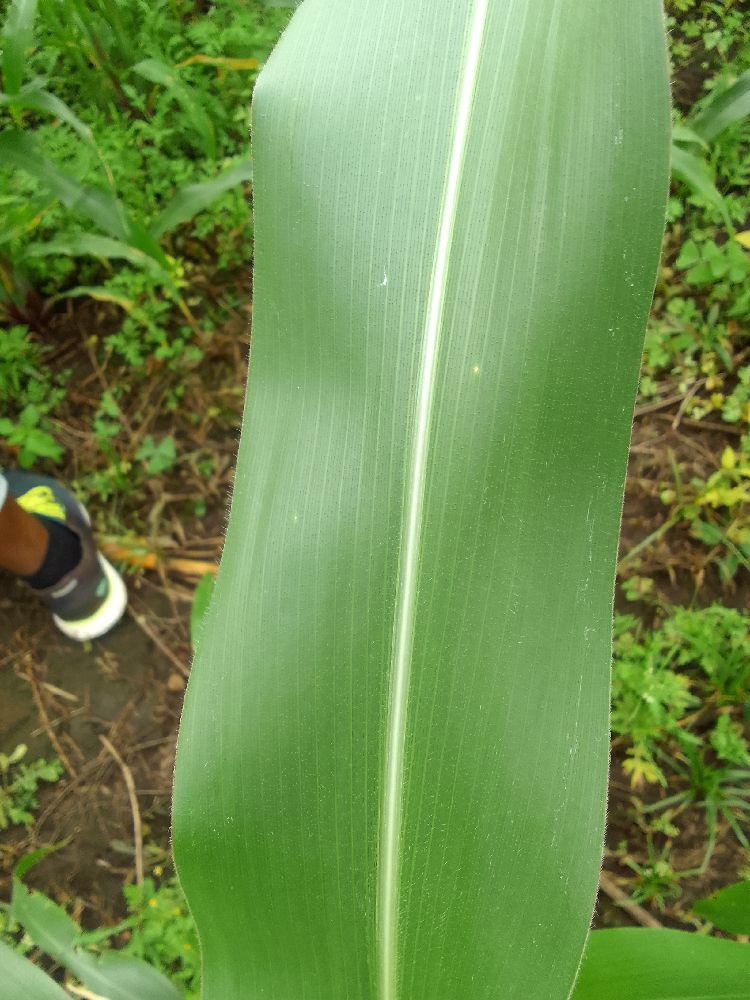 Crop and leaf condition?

maize, healthy
